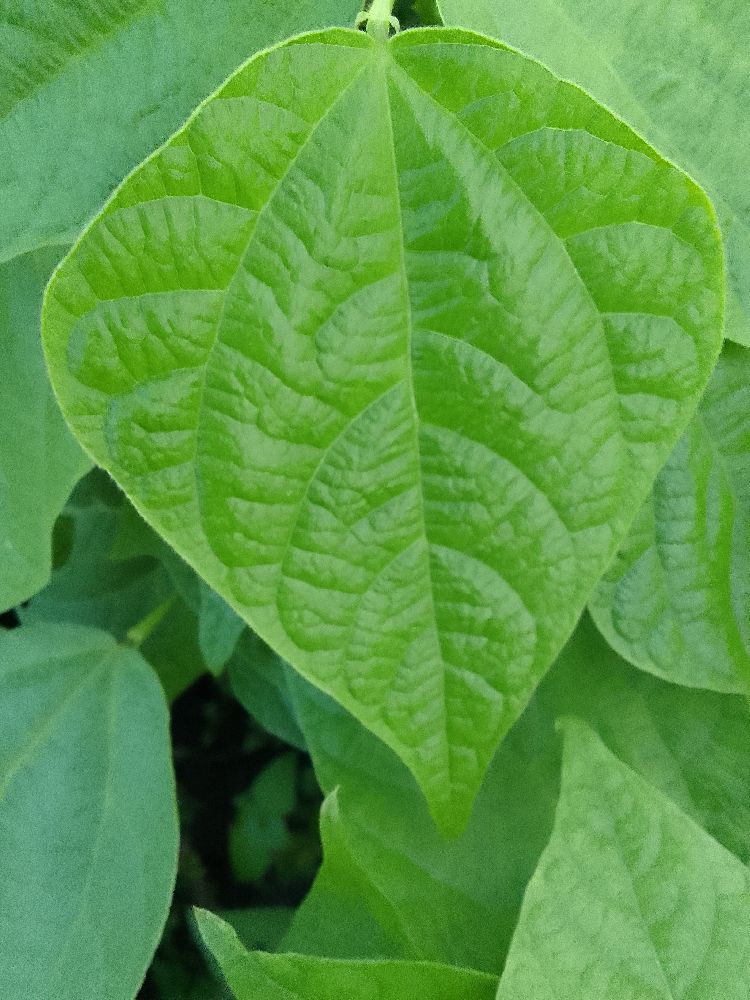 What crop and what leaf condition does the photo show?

common bean, healthy
